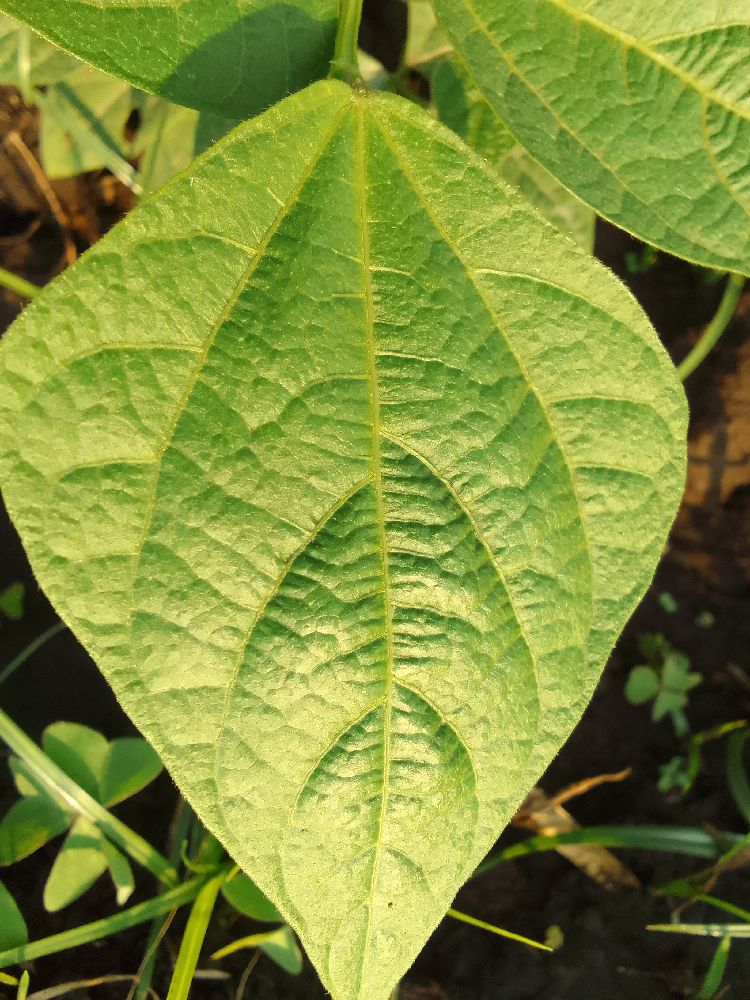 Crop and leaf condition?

common bean, healthy
